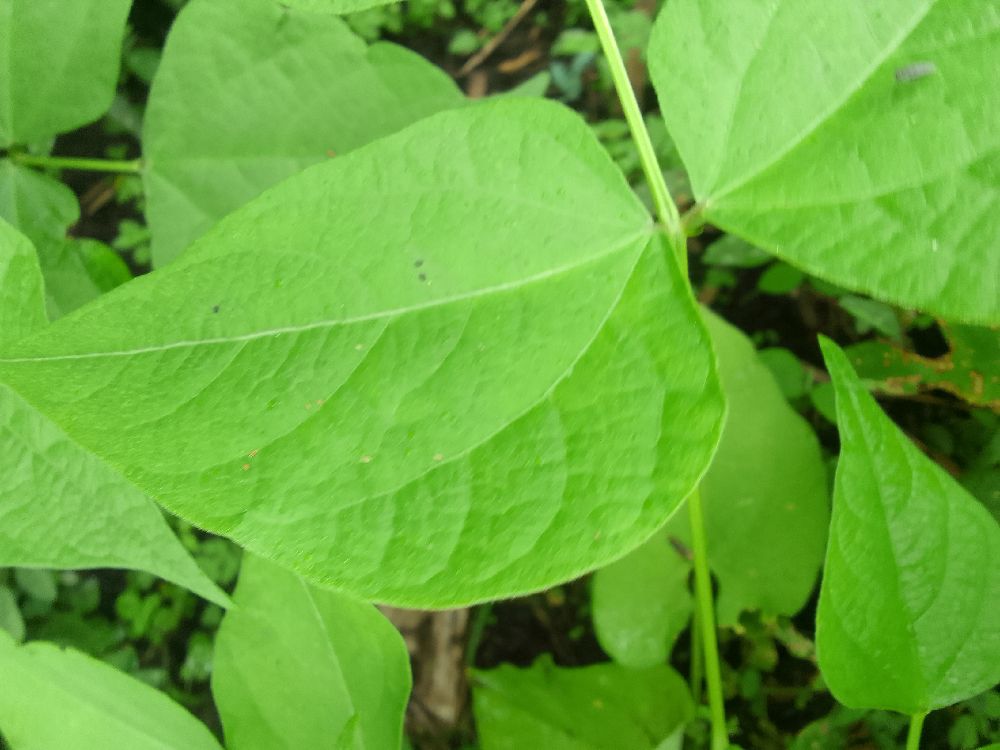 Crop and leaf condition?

common bean, healthy
